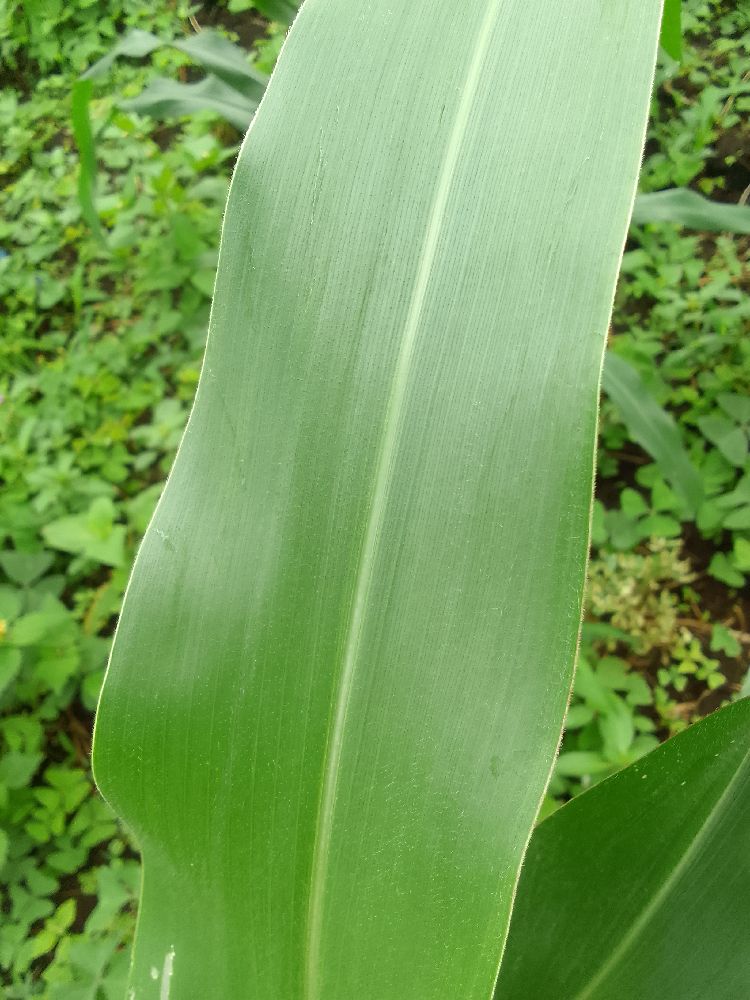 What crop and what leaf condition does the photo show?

maize, healthy
